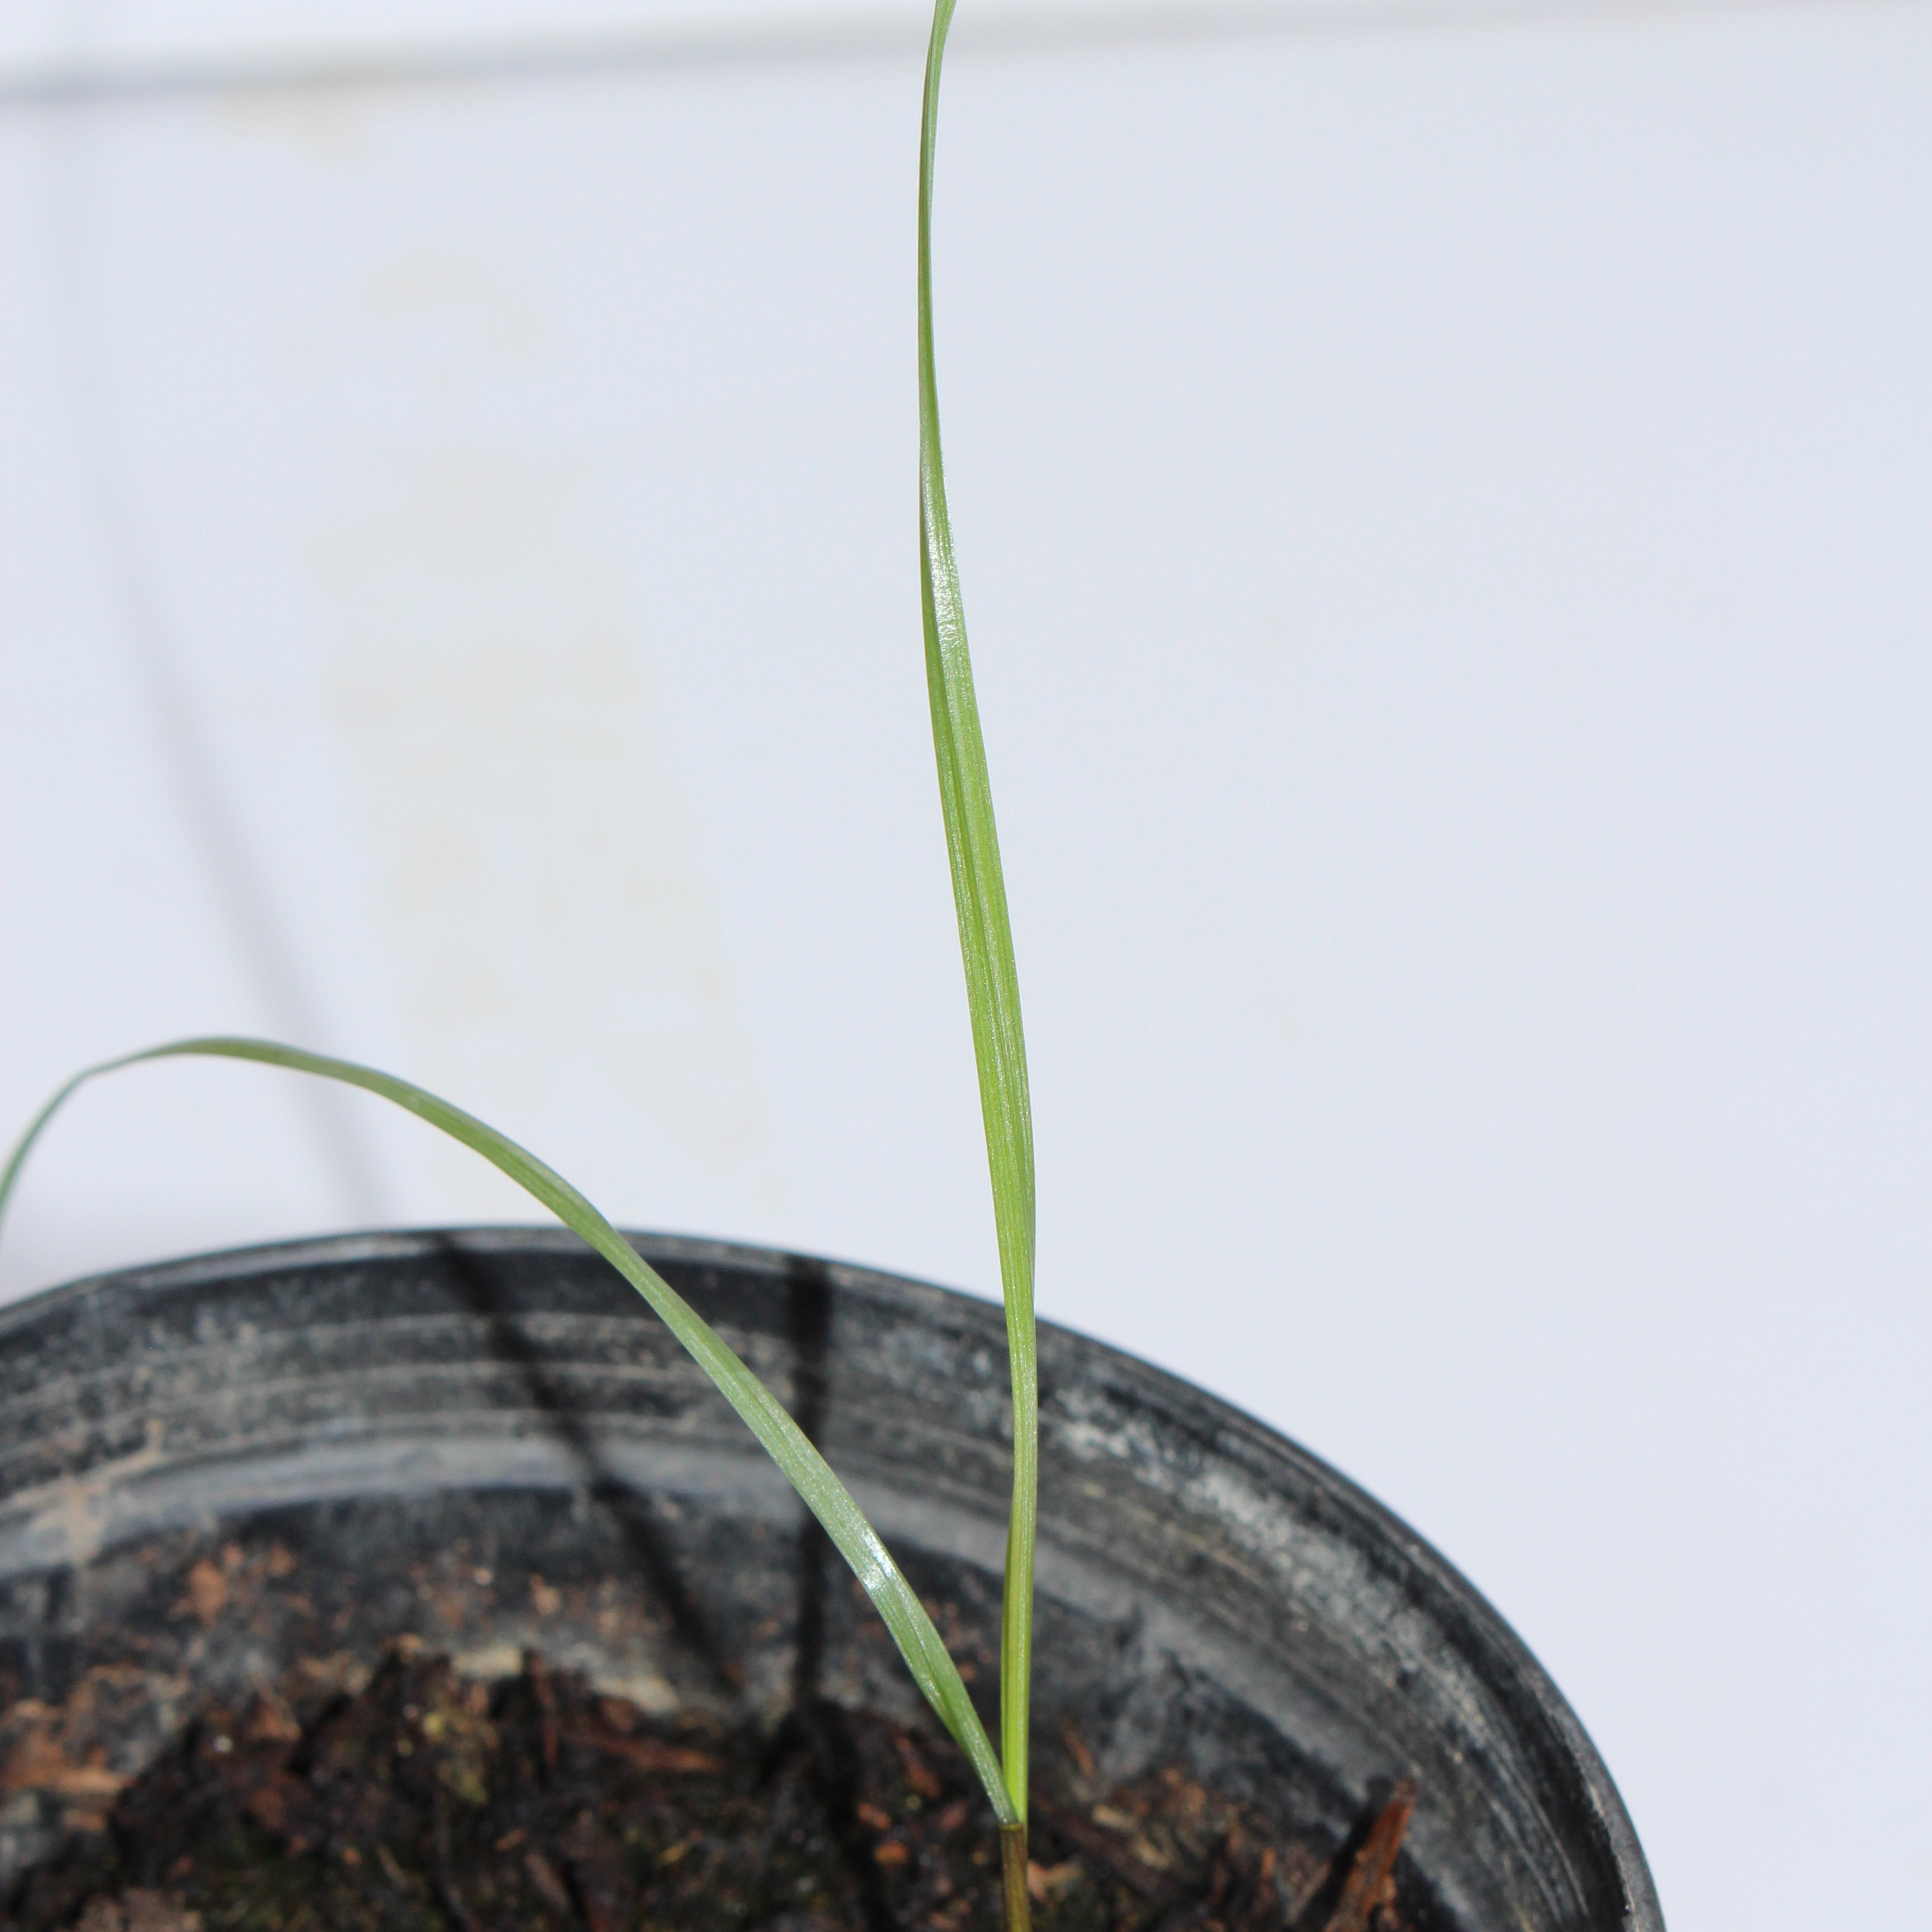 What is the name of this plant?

Lolium multiflorum
